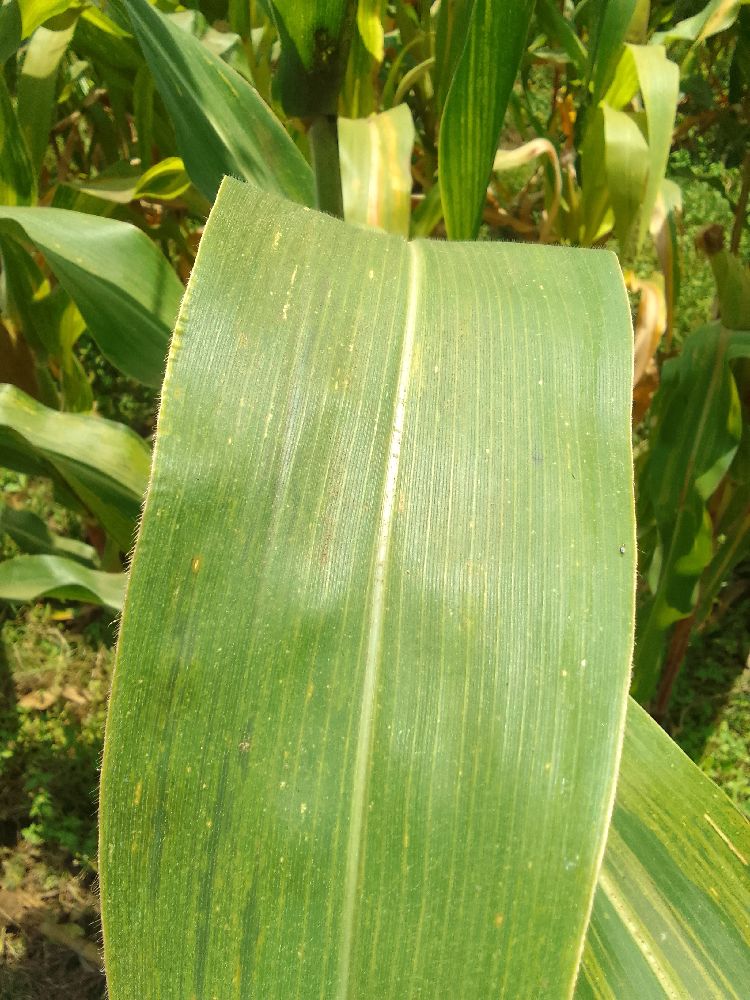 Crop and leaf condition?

maize, maize lethal necrosis
